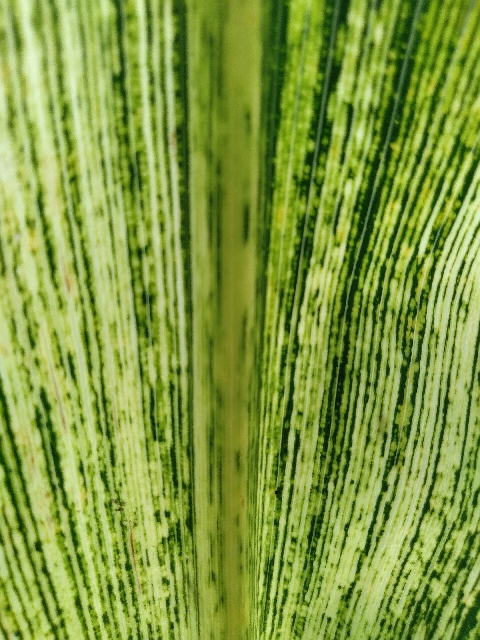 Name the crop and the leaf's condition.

maize, maize streak virus
